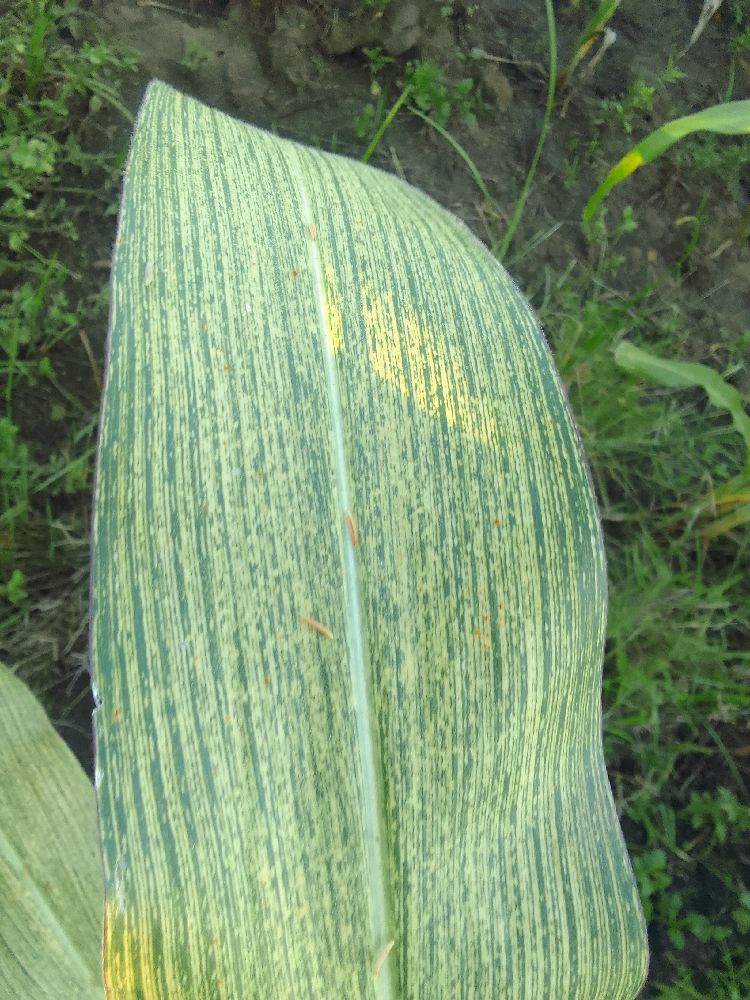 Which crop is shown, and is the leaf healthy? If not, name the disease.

maize, maize streak virus
